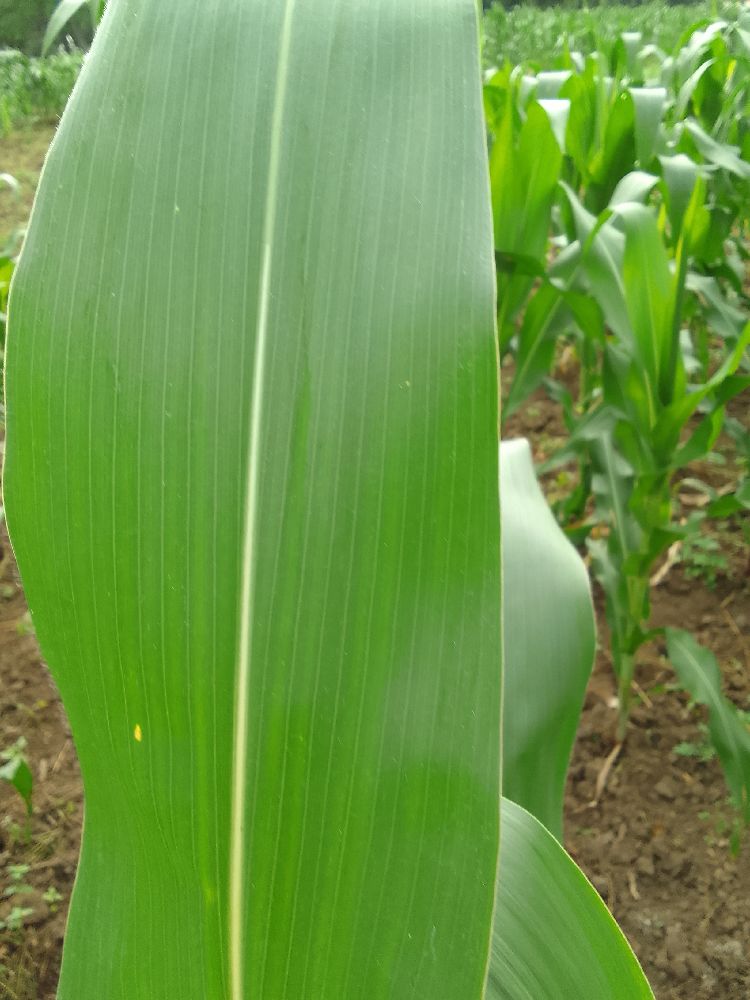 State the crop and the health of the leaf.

maize, healthy
